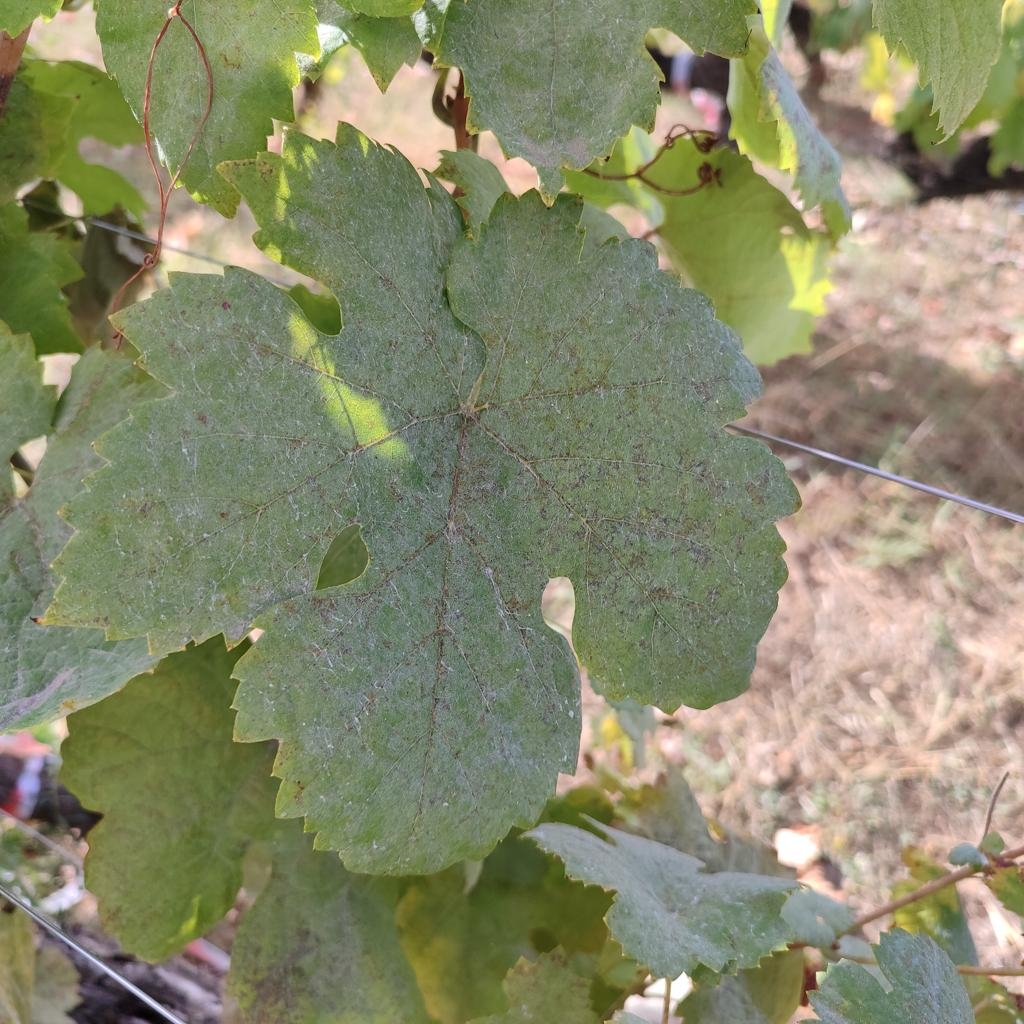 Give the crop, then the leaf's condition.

grapevine, powdery mildew
